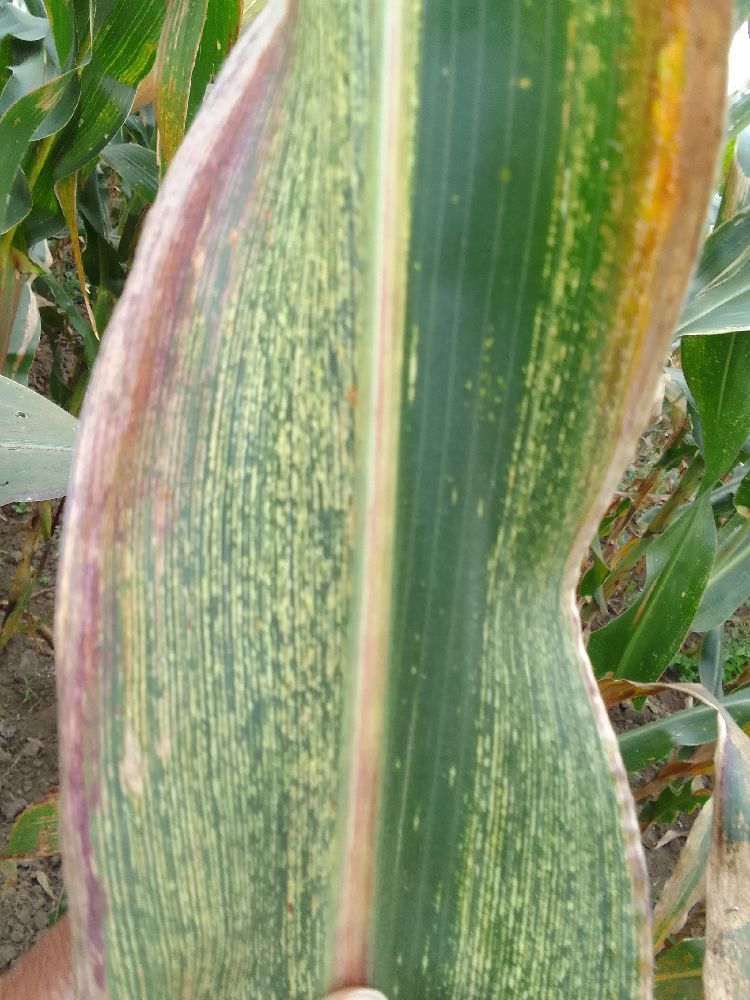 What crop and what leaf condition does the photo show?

maize, maize streak virus
